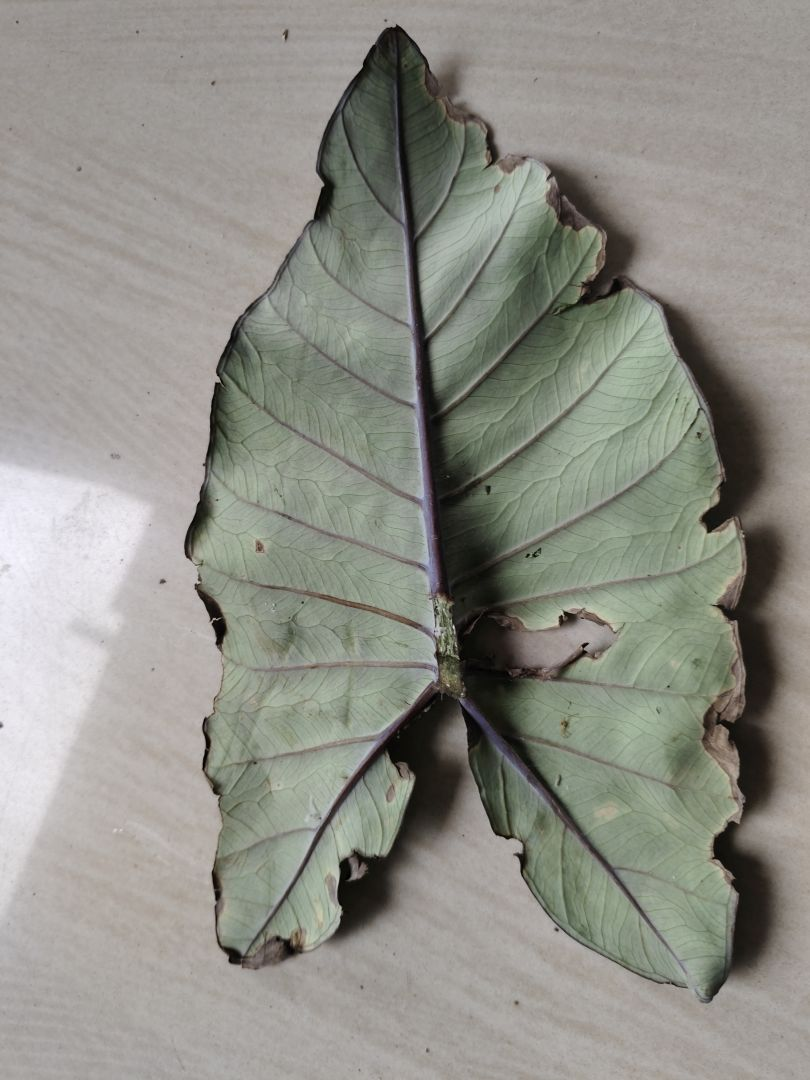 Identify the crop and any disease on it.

taro, leaf blight
